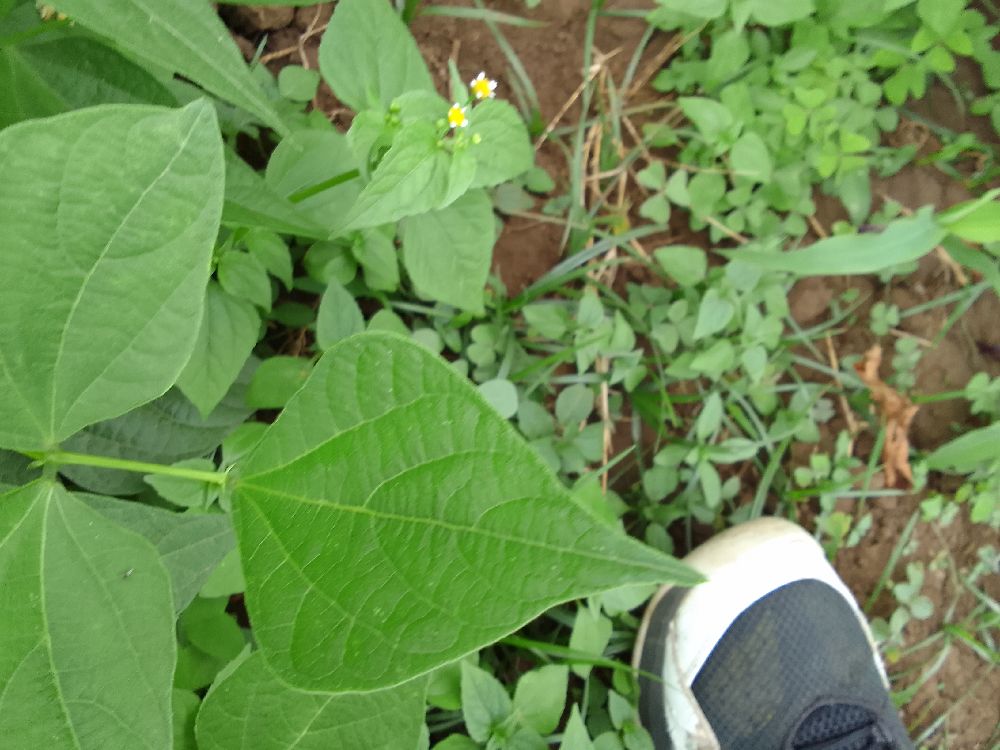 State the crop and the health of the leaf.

common bean, healthy
